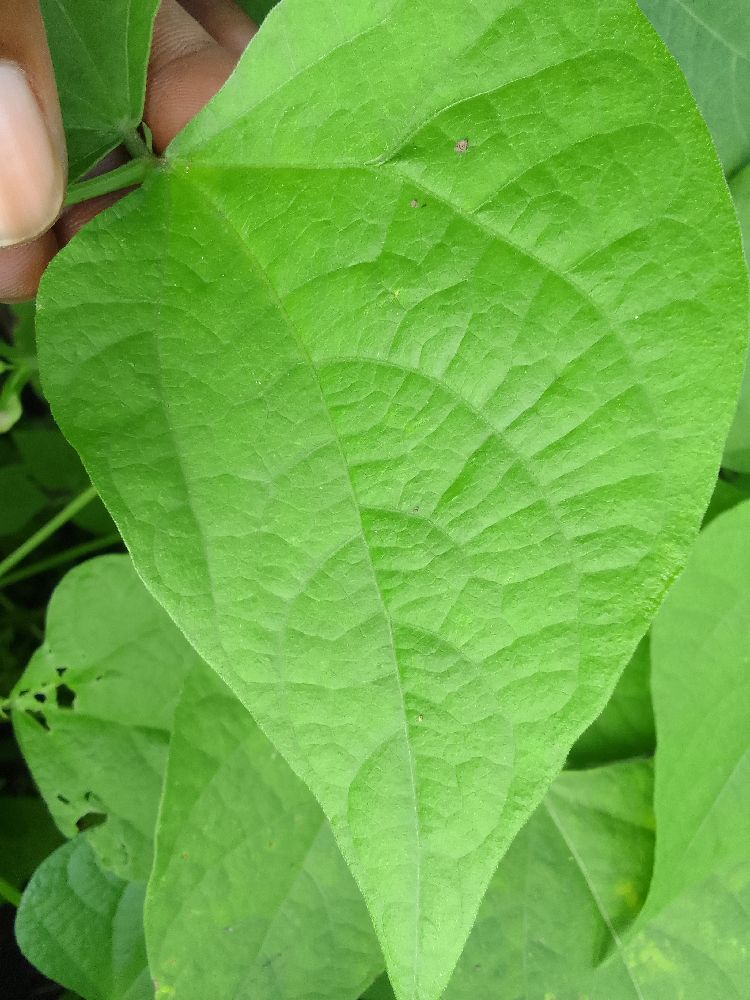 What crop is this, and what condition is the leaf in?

common bean, healthy
